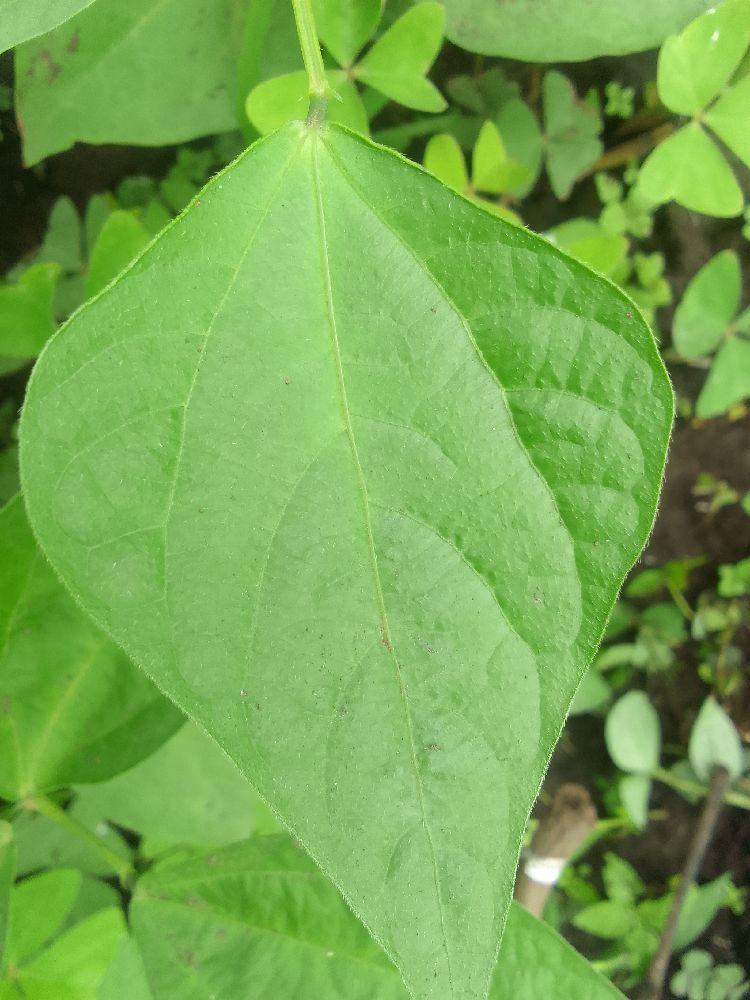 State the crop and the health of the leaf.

common bean, healthy
